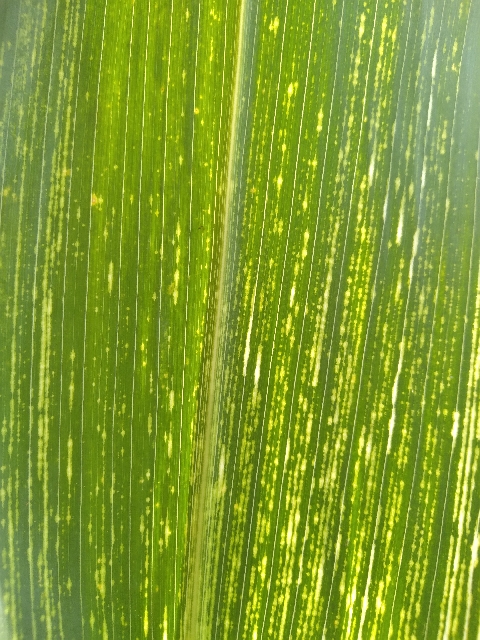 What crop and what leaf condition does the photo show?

maize, maize streak virus
